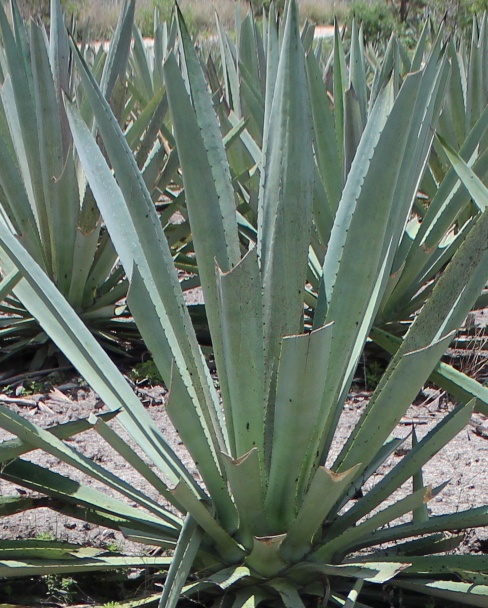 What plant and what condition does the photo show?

agave, spotted
